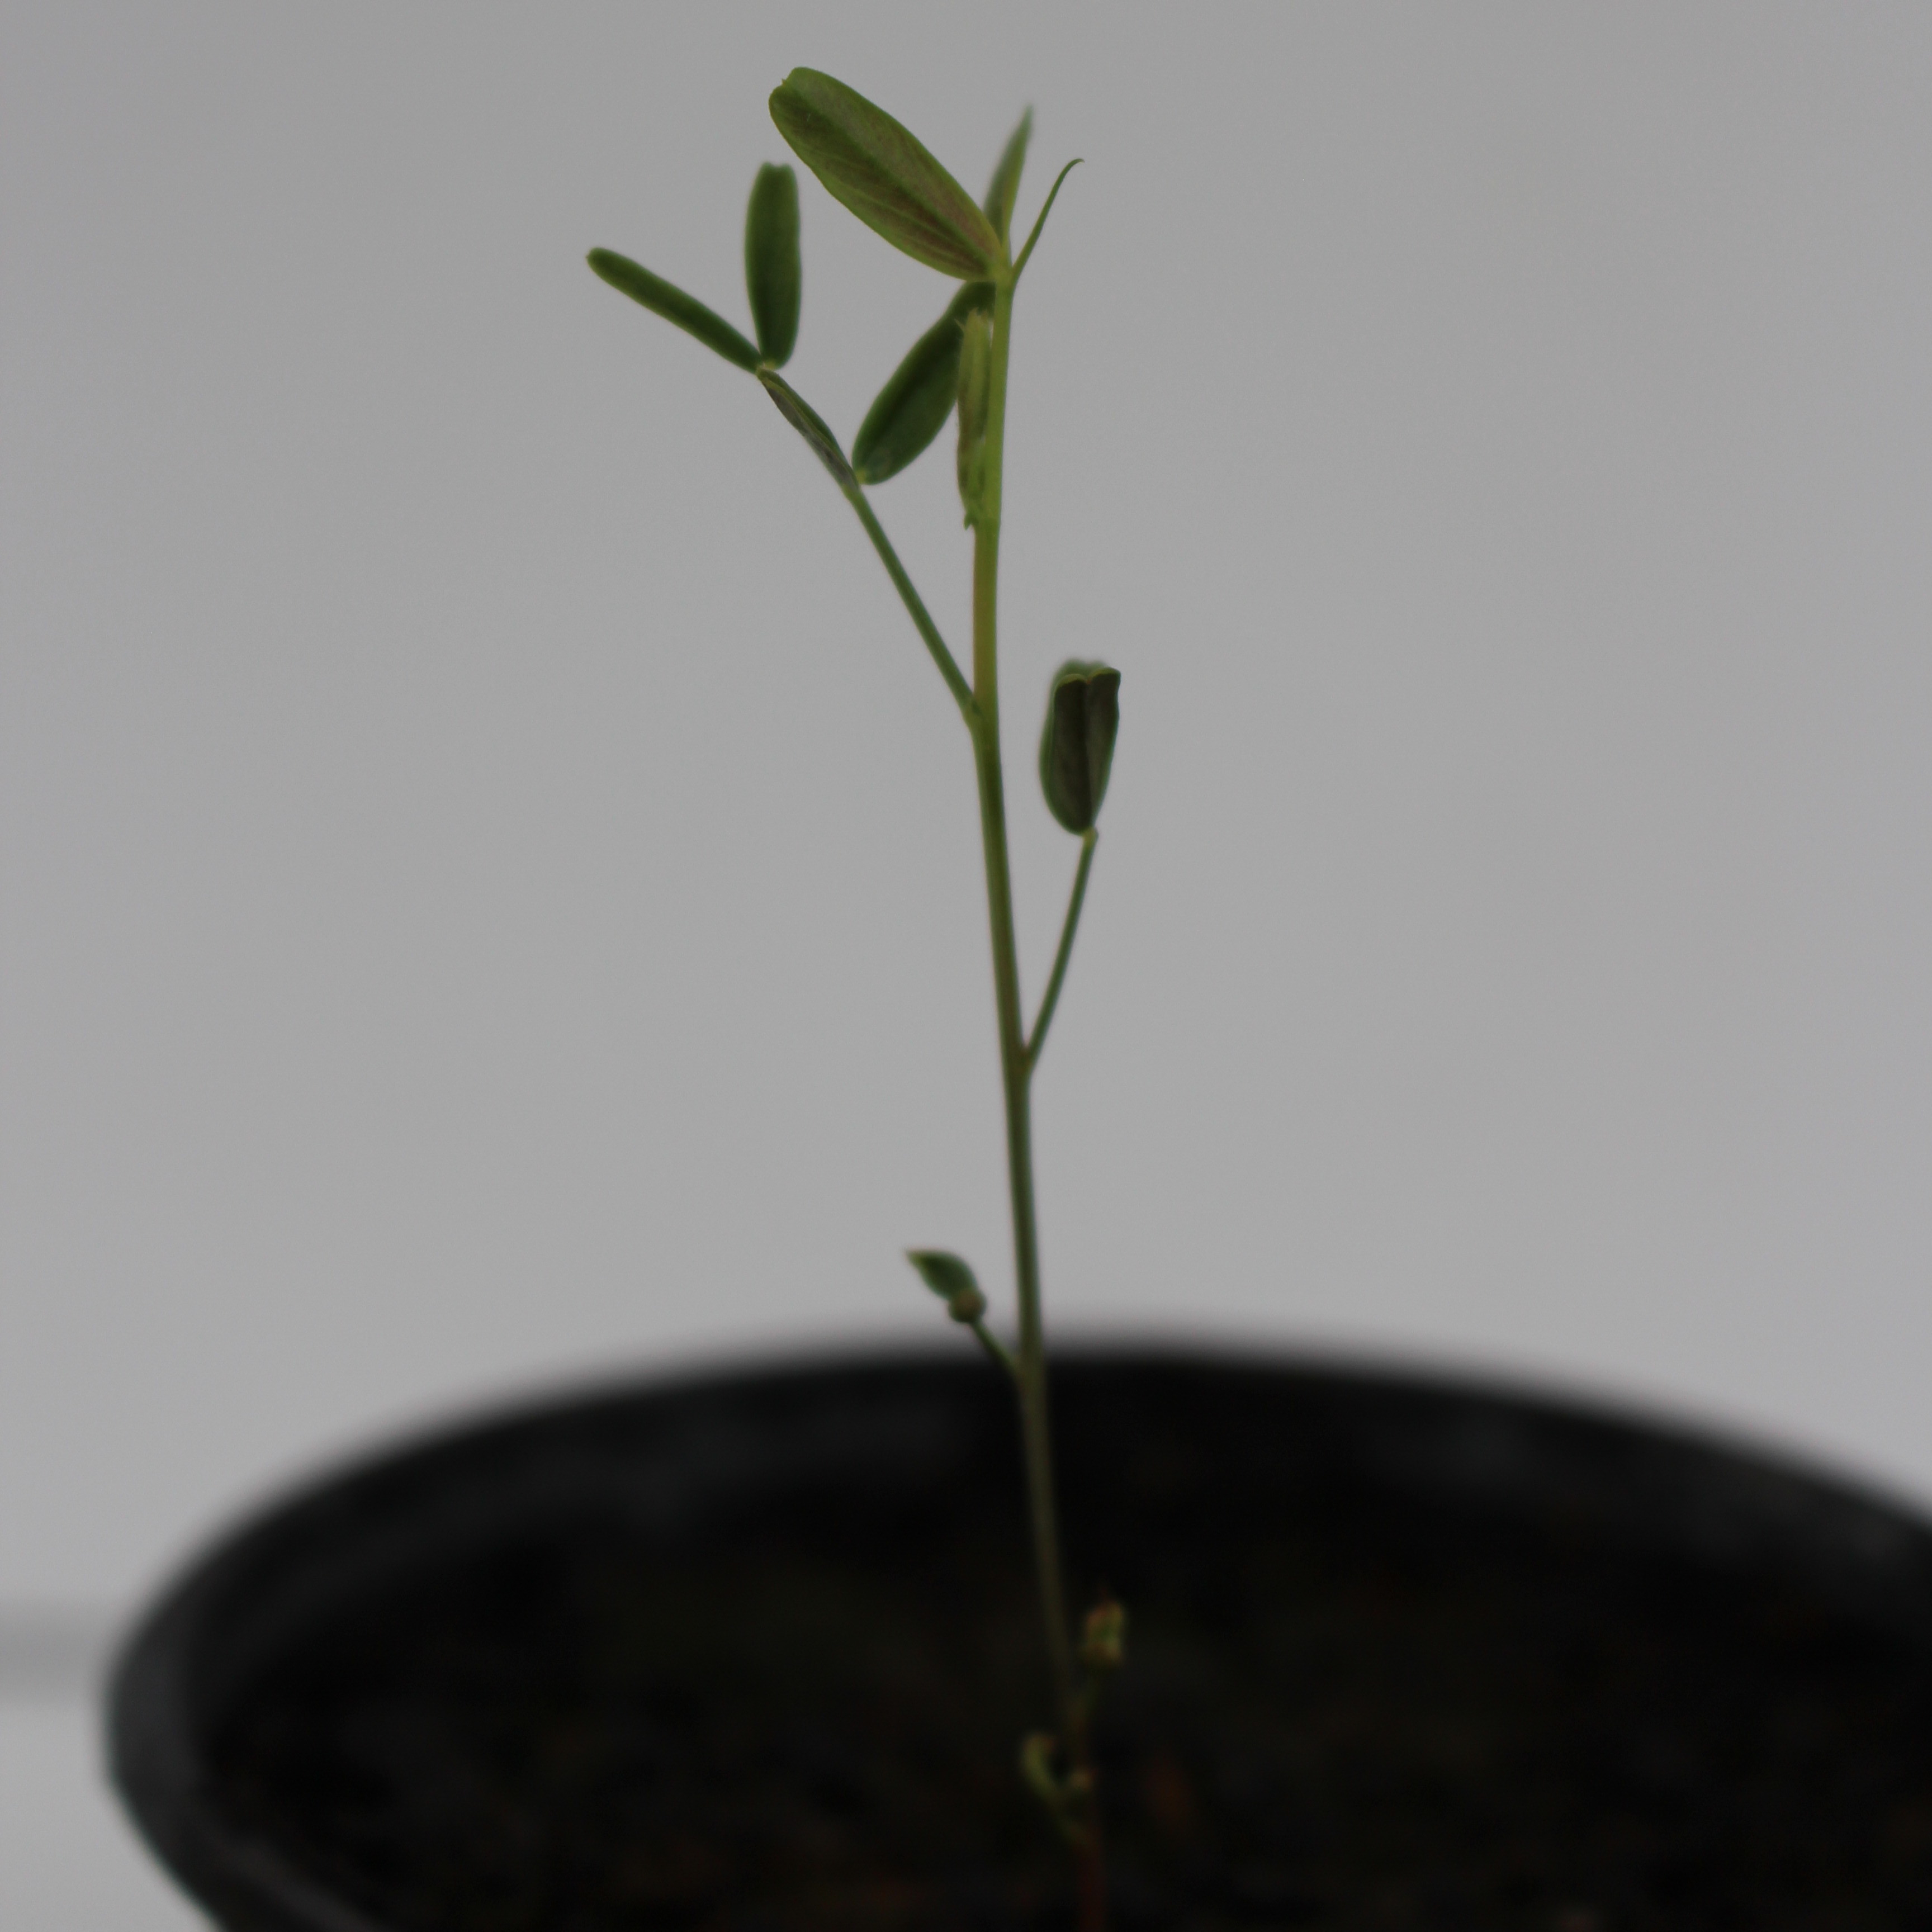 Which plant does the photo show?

Vicia sativa
